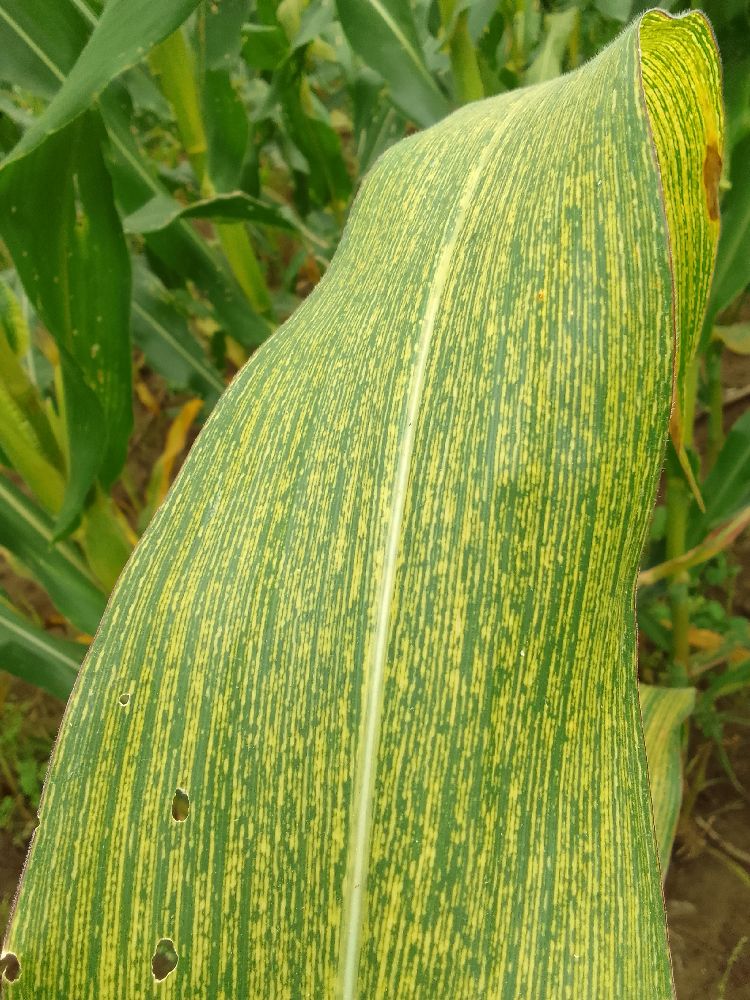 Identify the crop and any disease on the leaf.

maize, maize streak virus
